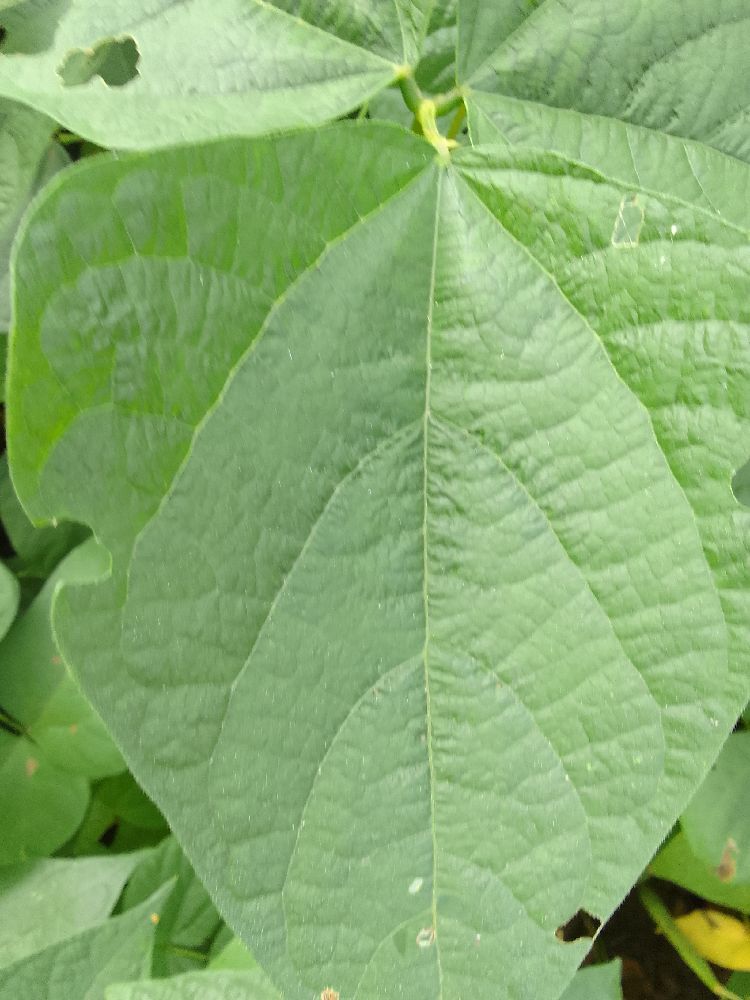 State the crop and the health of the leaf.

common bean, healthy
